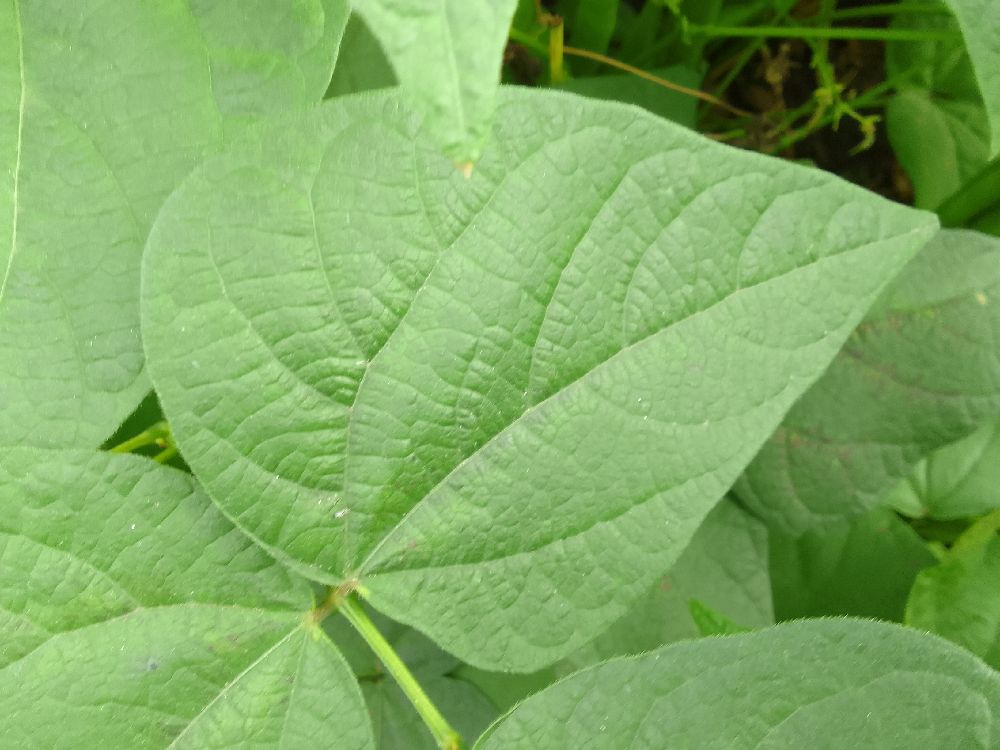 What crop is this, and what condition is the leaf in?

common bean, healthy
